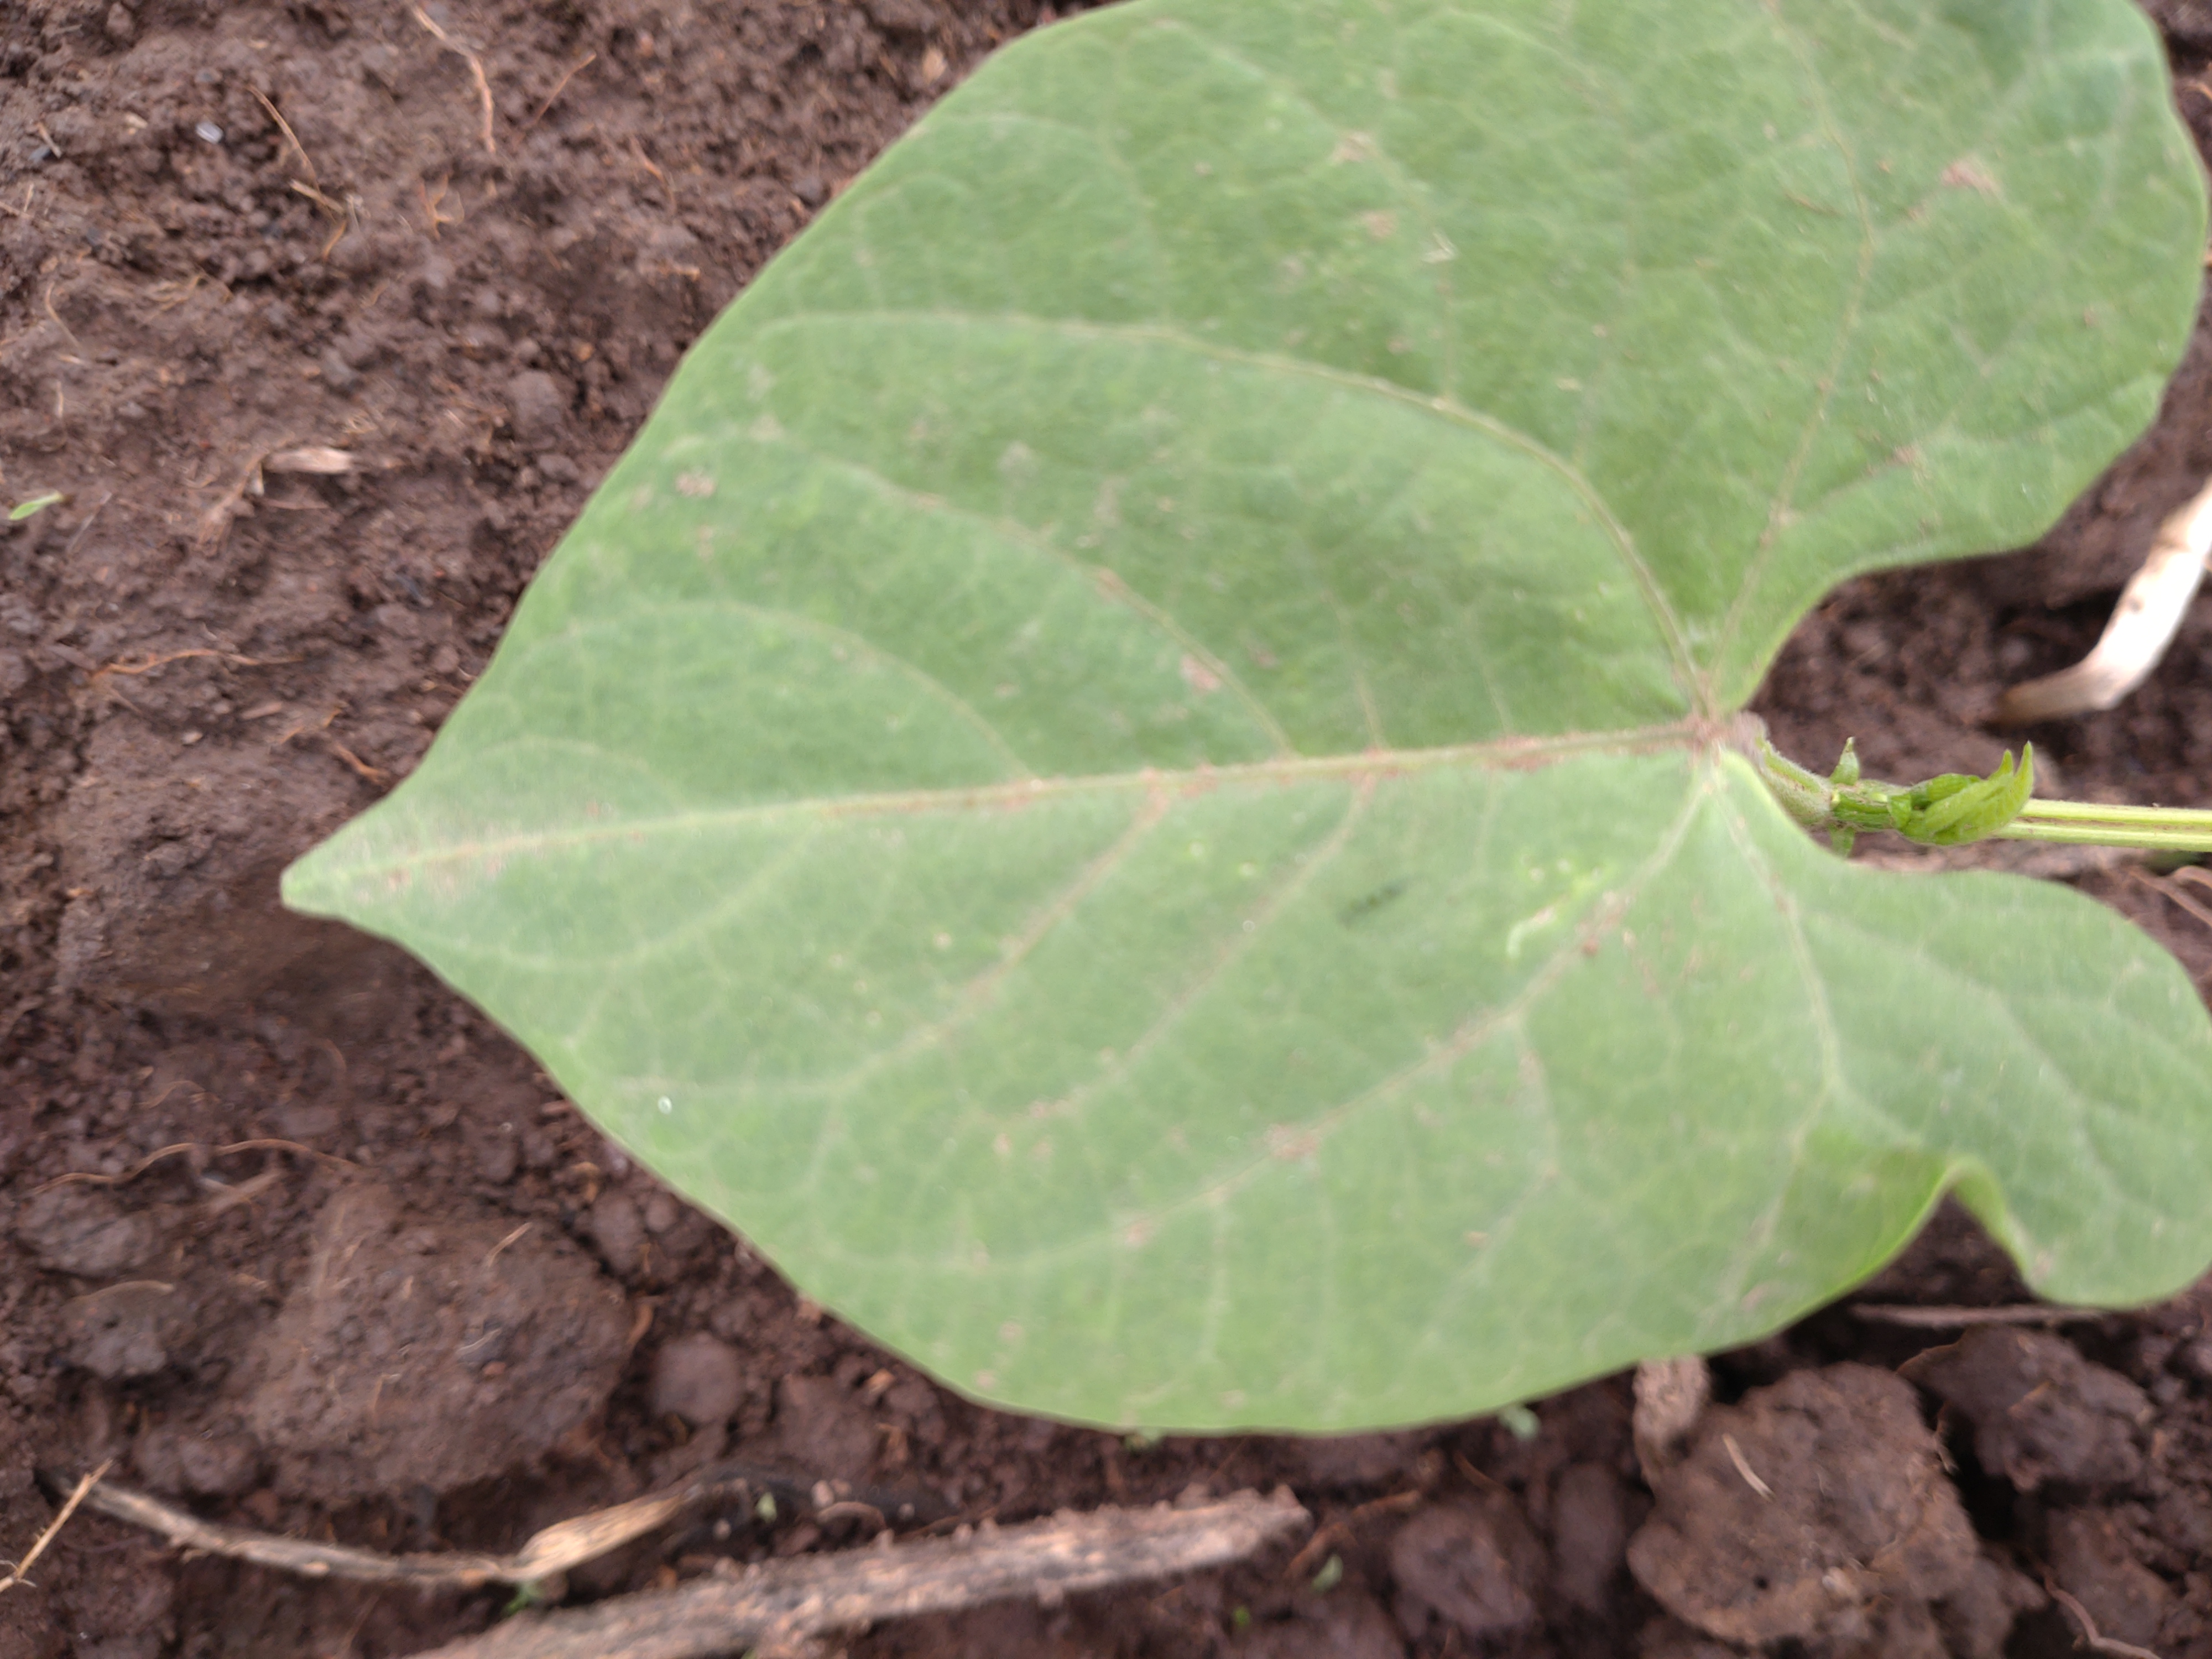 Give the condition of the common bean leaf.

healthy
